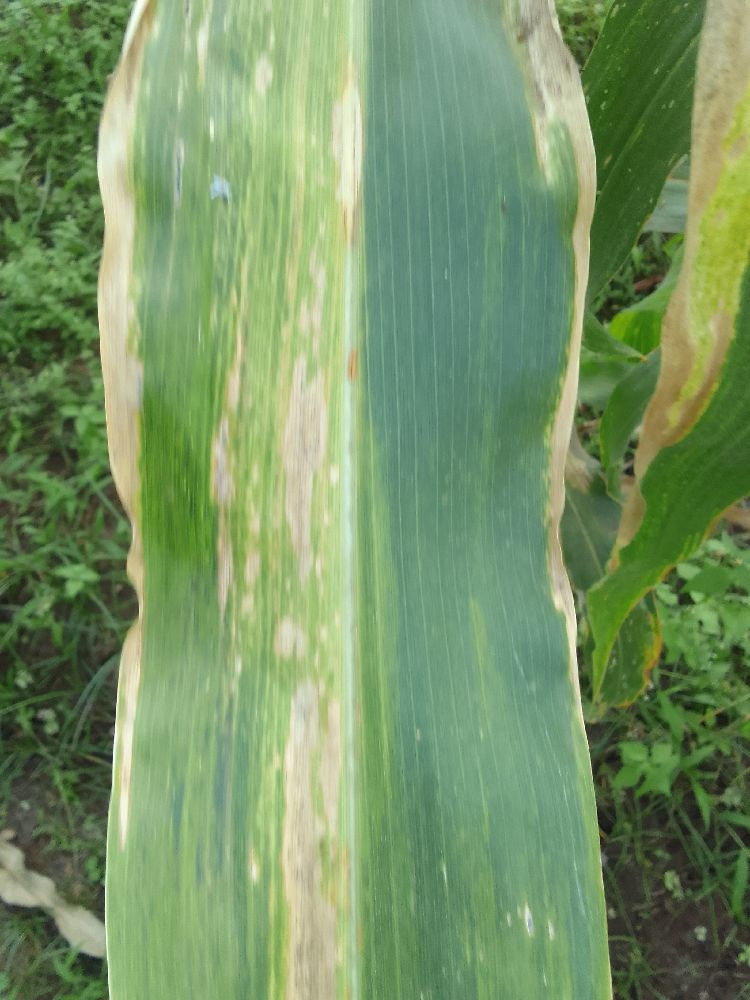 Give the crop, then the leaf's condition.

maize, maize lethal necrosis
